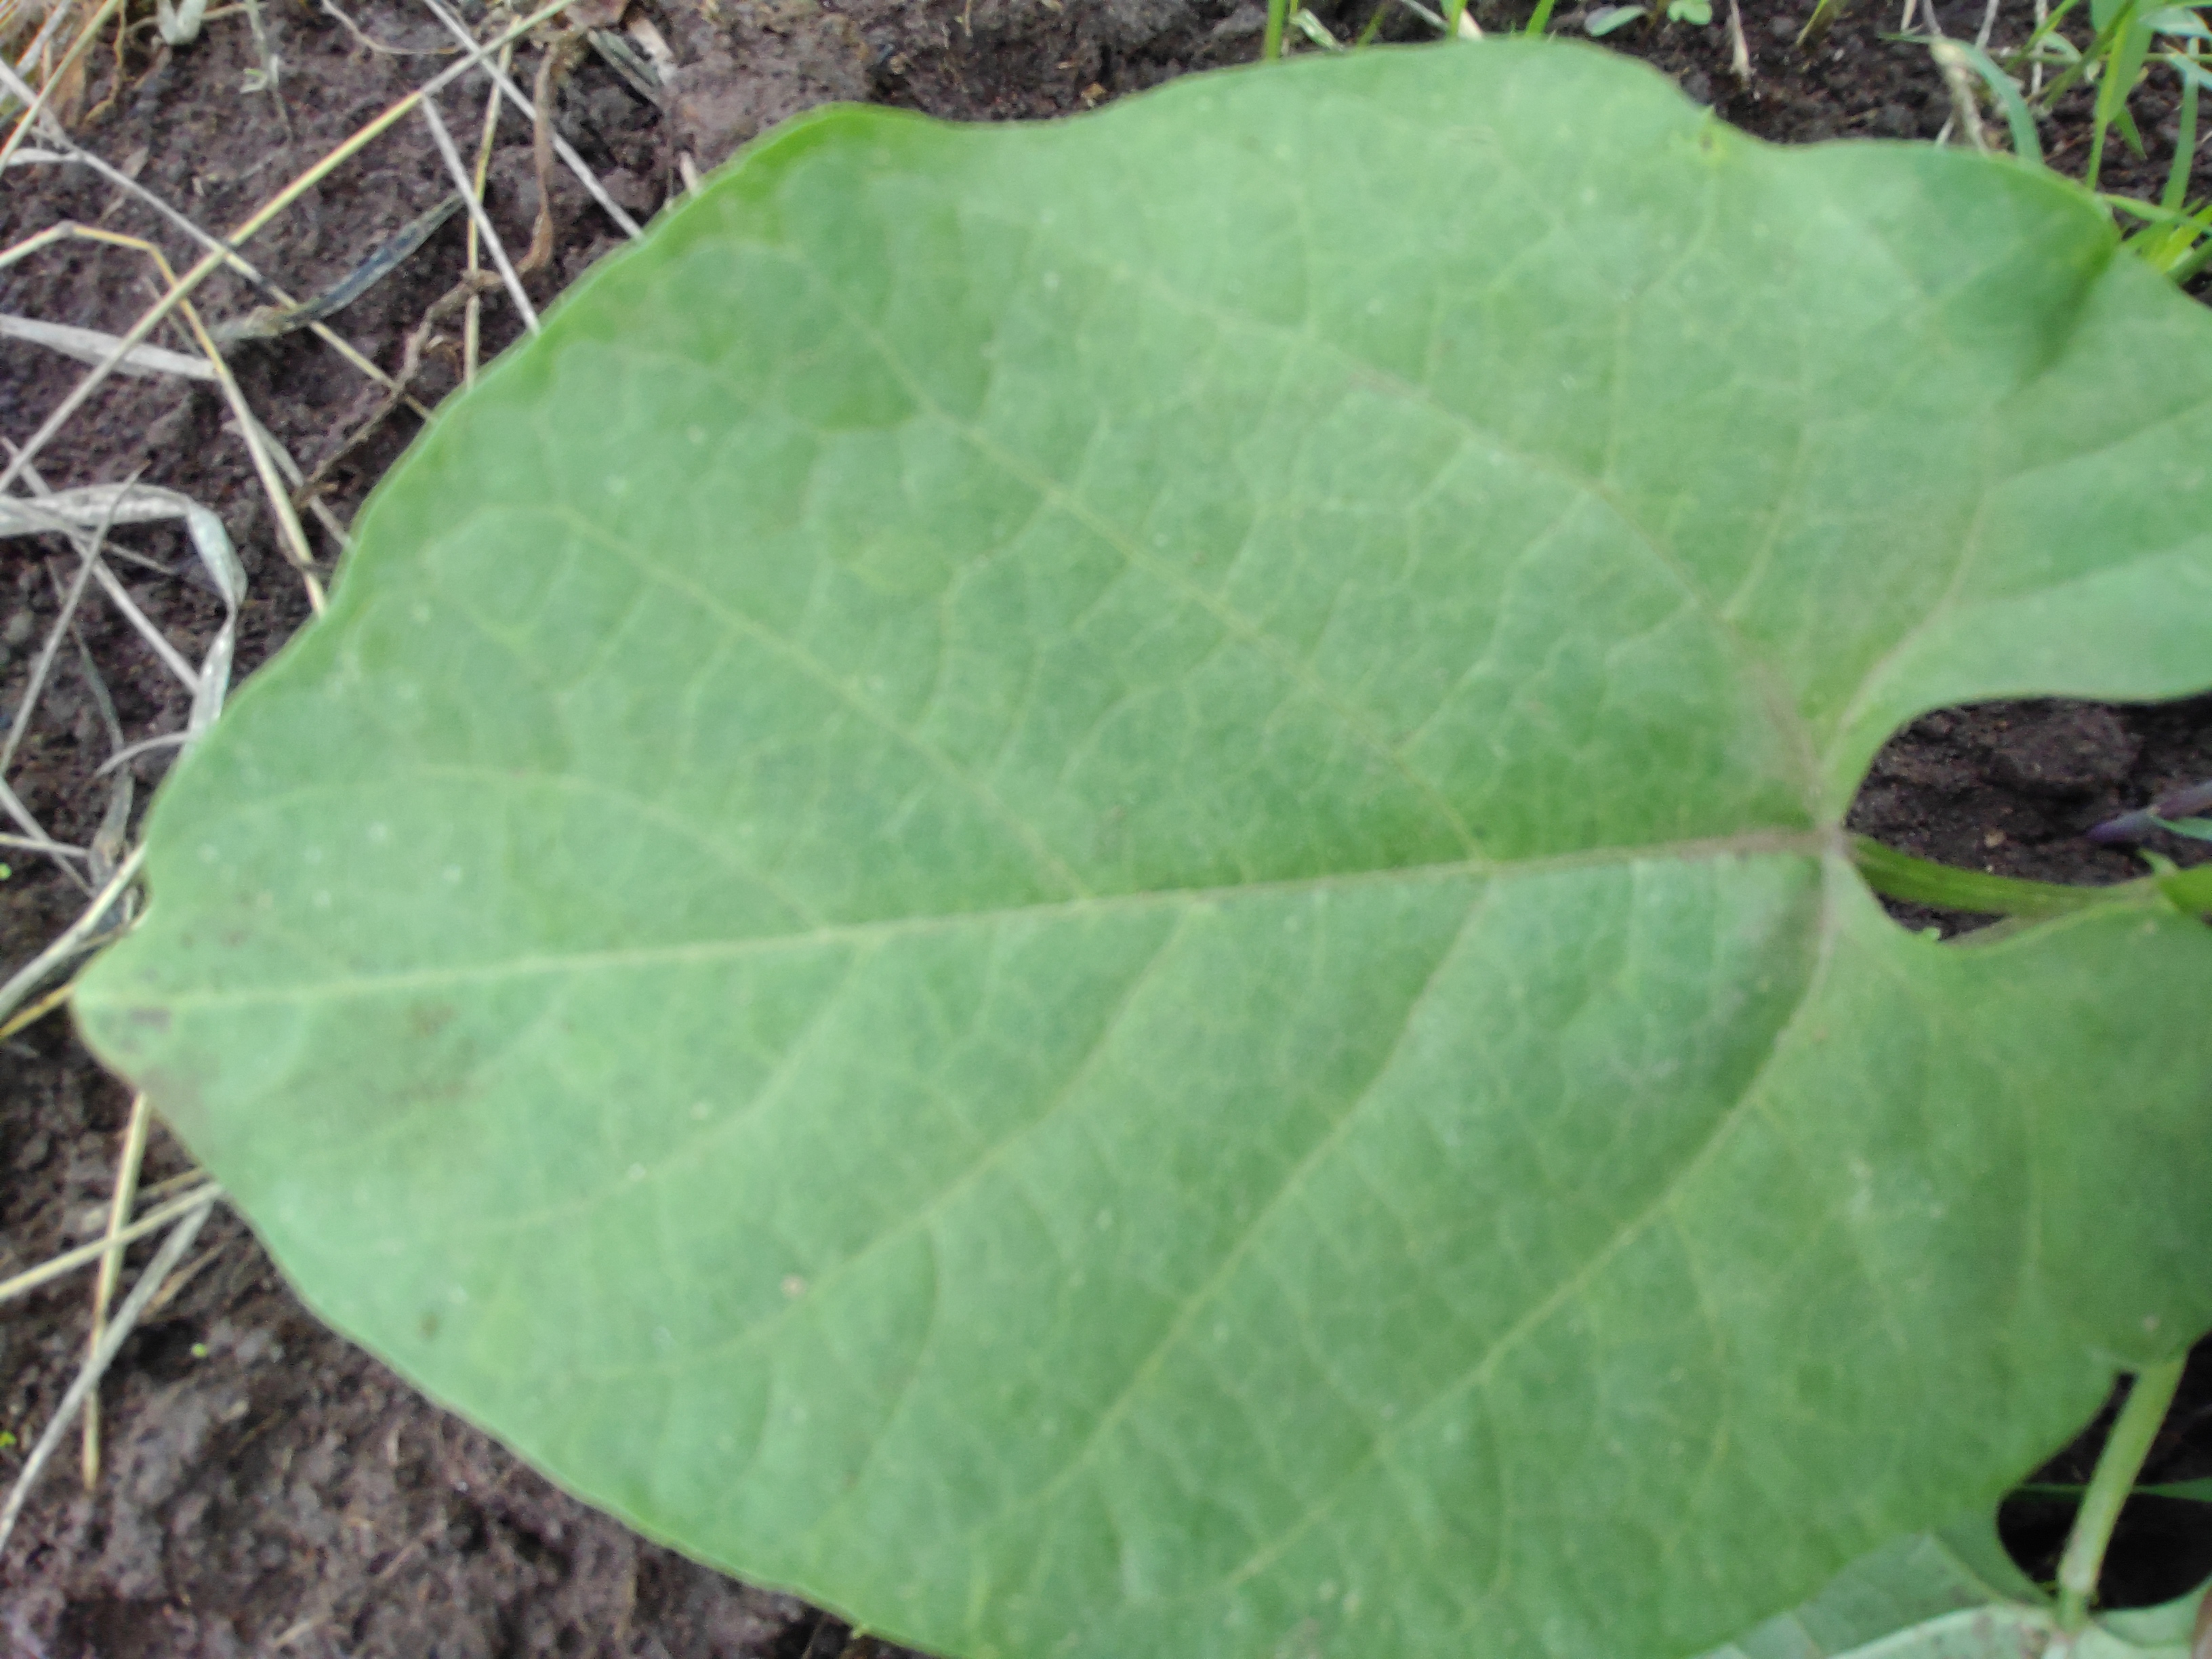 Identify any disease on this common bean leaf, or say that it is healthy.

healthy
